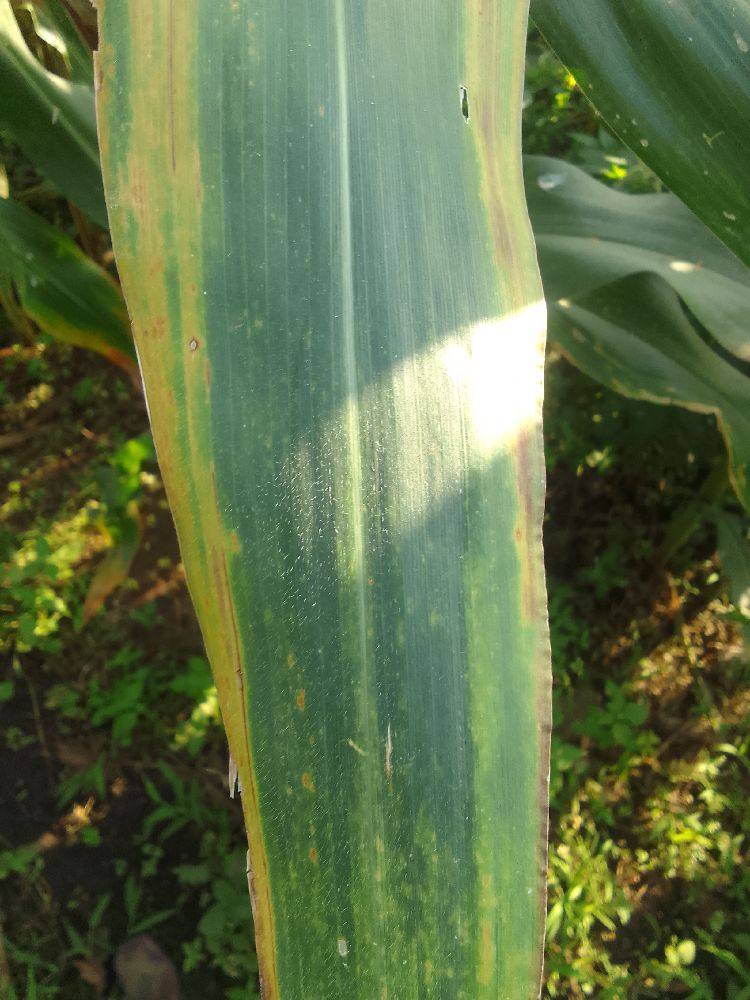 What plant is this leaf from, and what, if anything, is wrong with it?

maize, maize lethal necrosis
